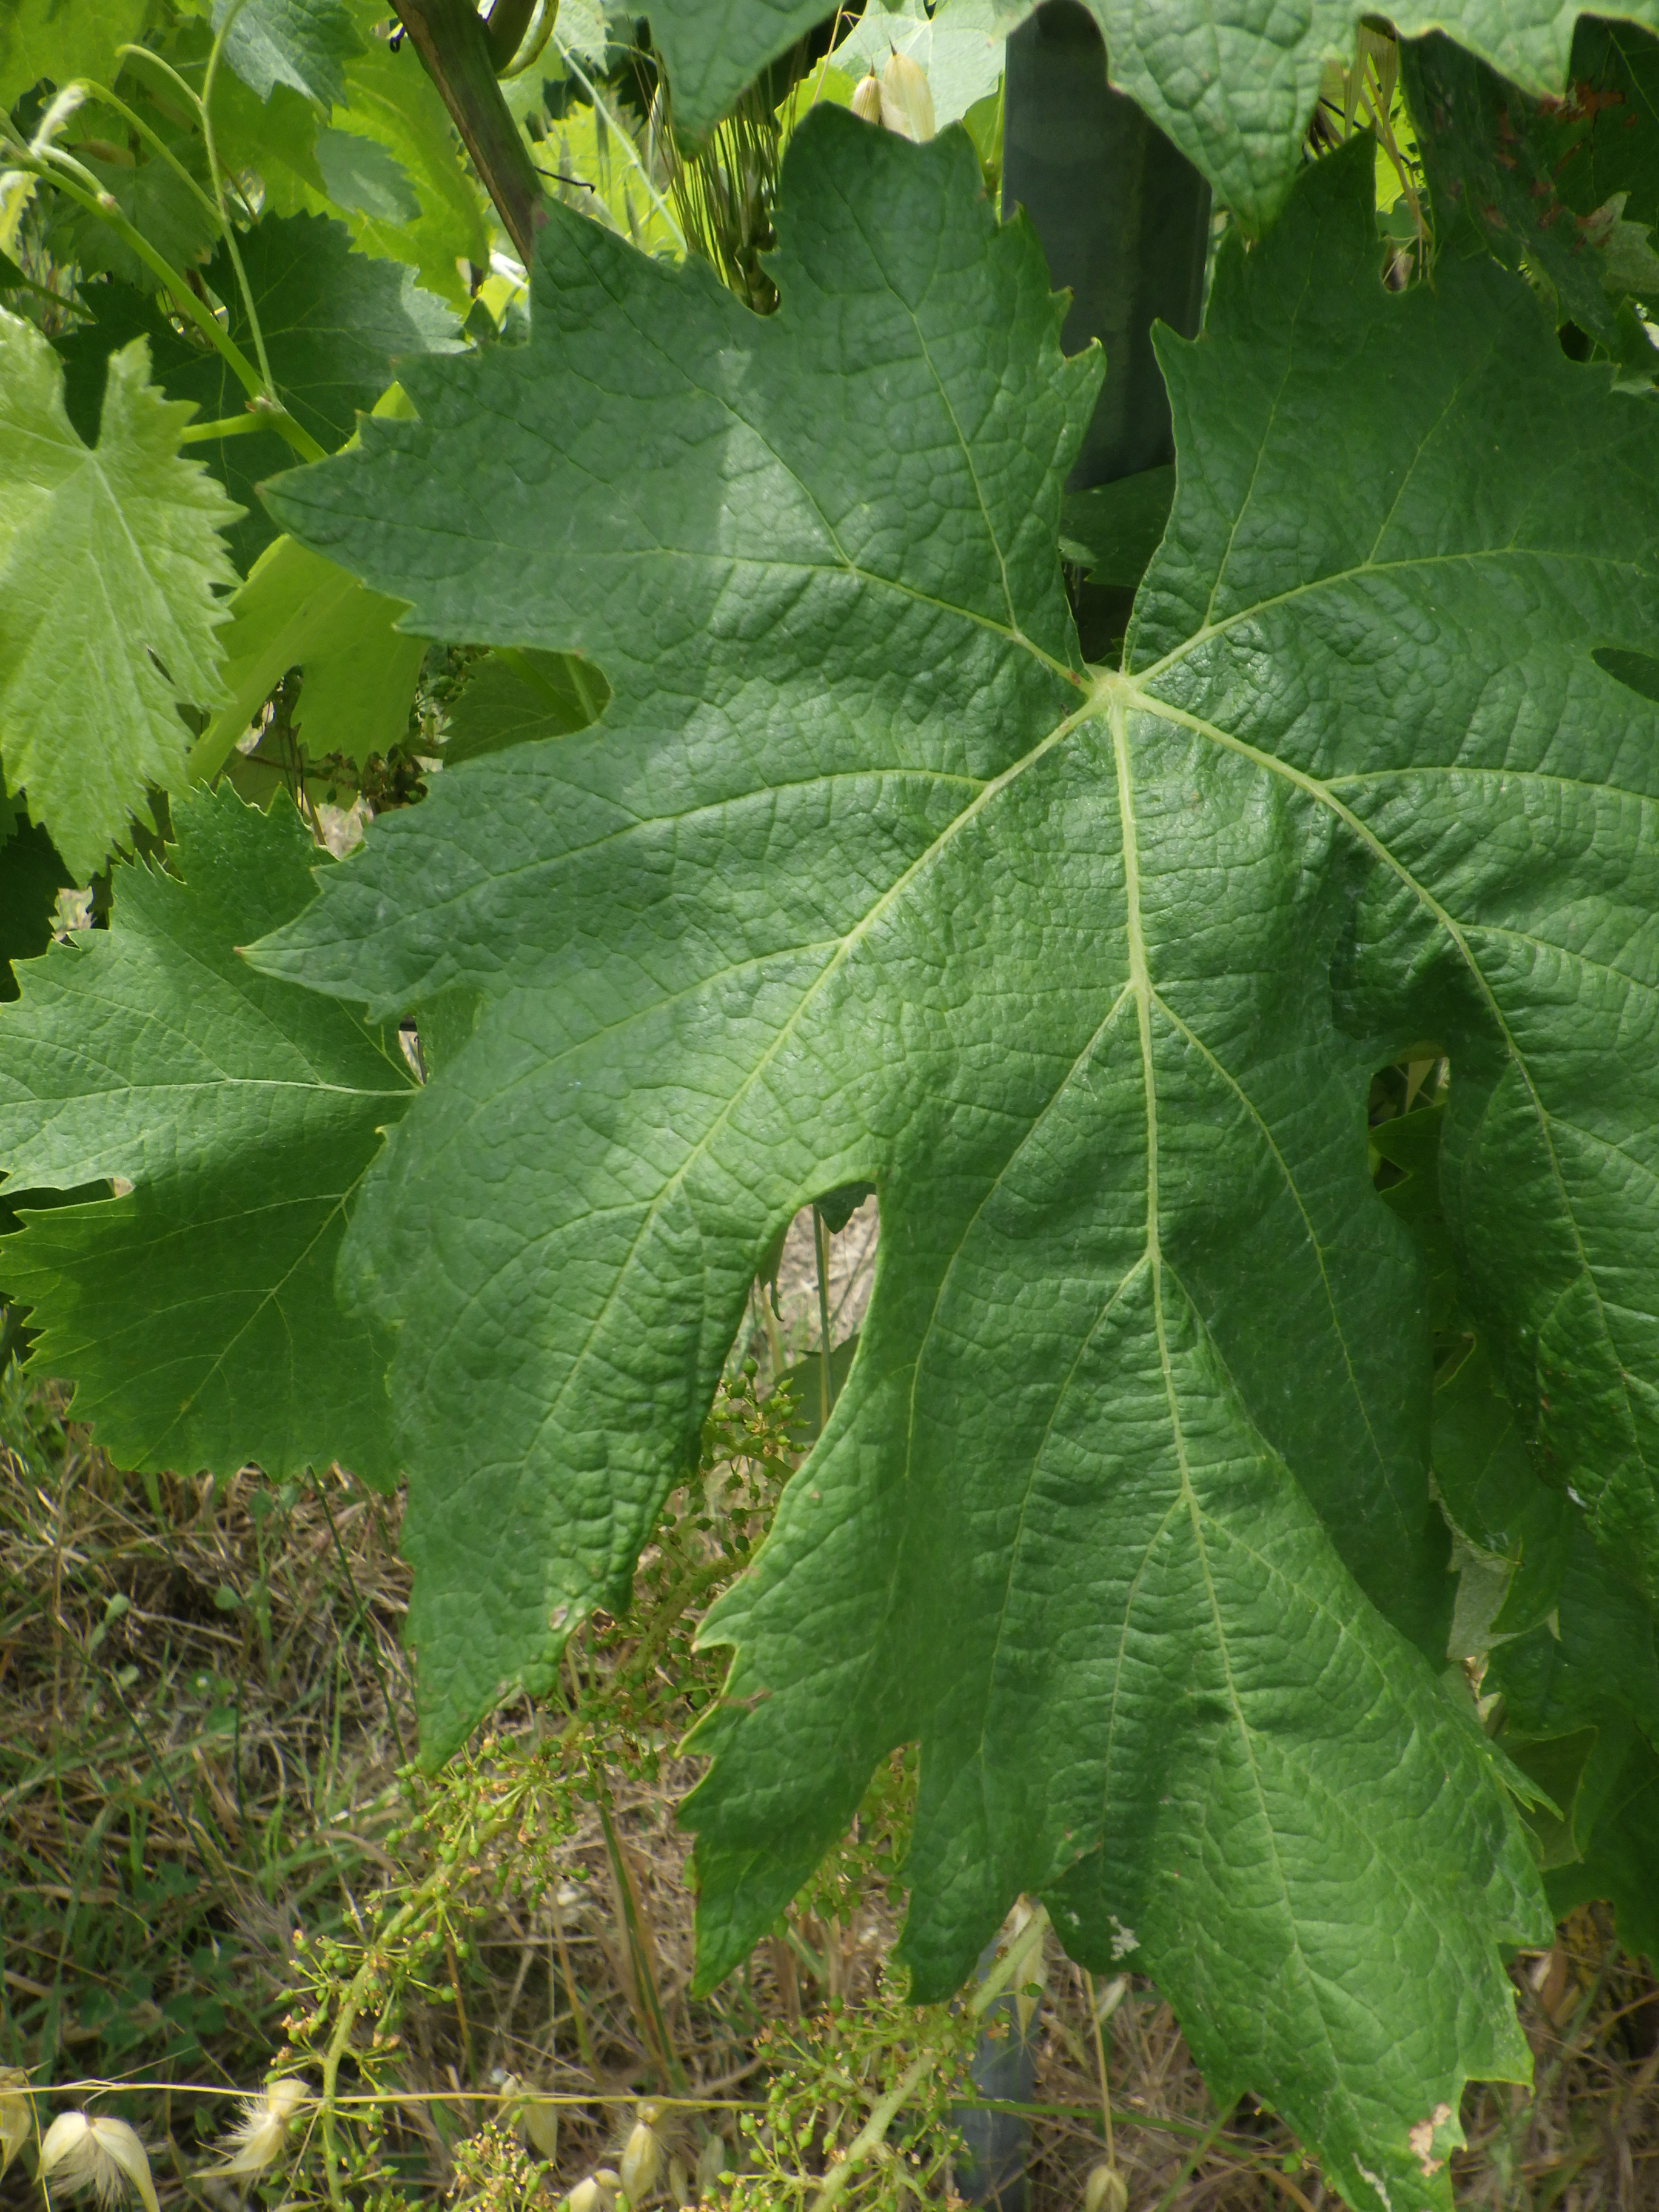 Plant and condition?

grapevine, healthy
